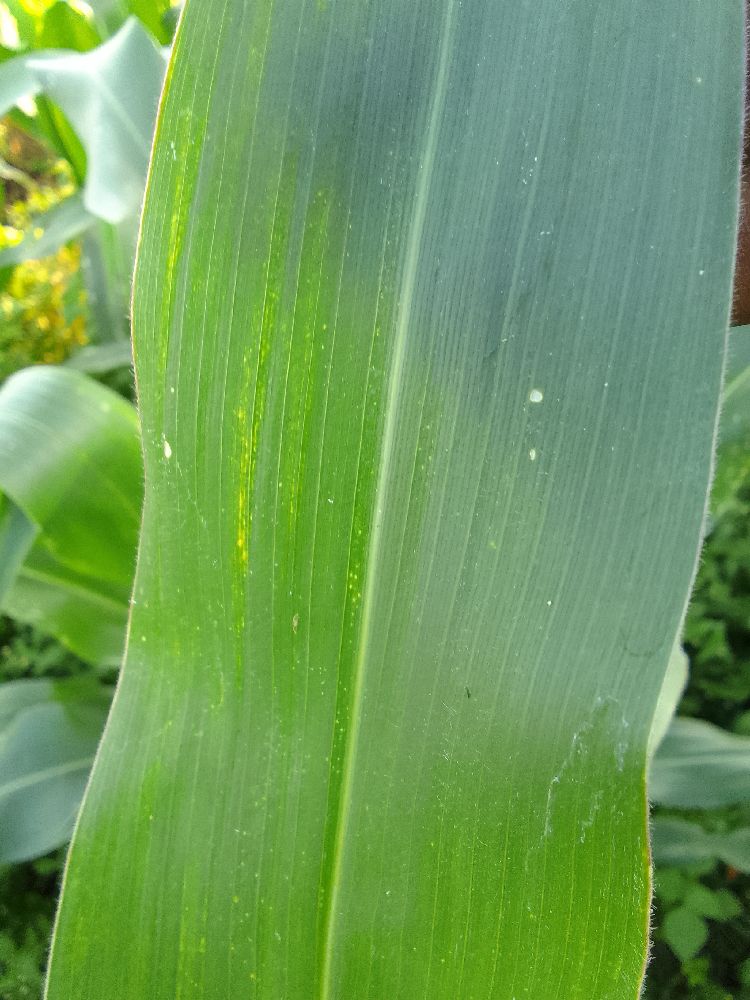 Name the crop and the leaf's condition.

maize, healthy
